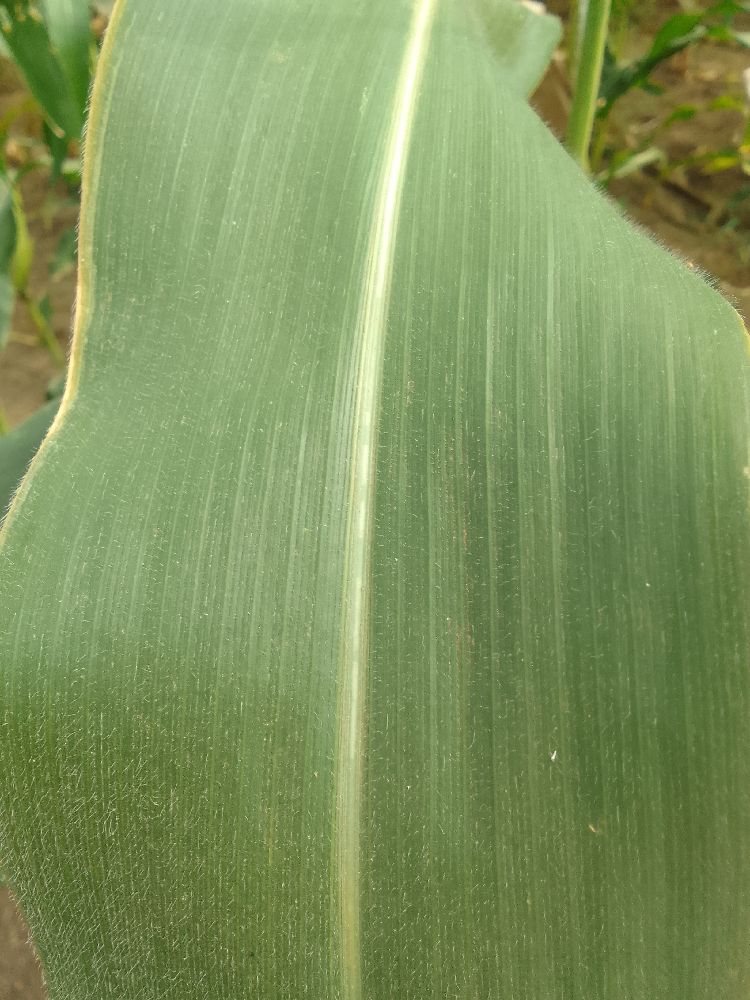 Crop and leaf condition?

maize, healthy
